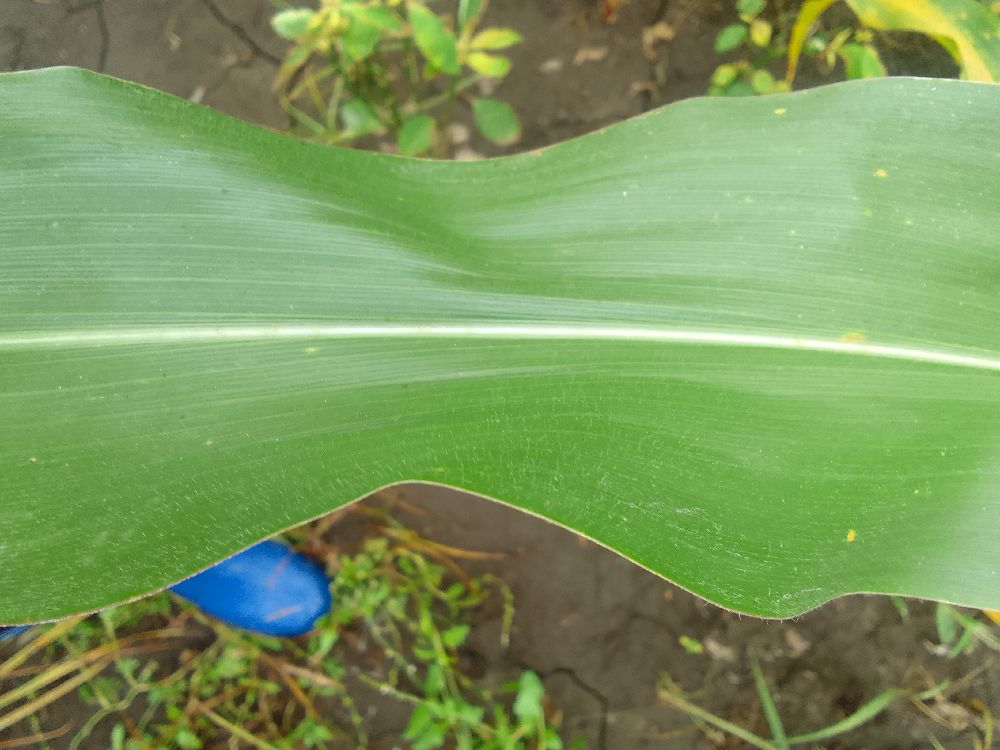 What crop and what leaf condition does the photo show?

maize, healthy
